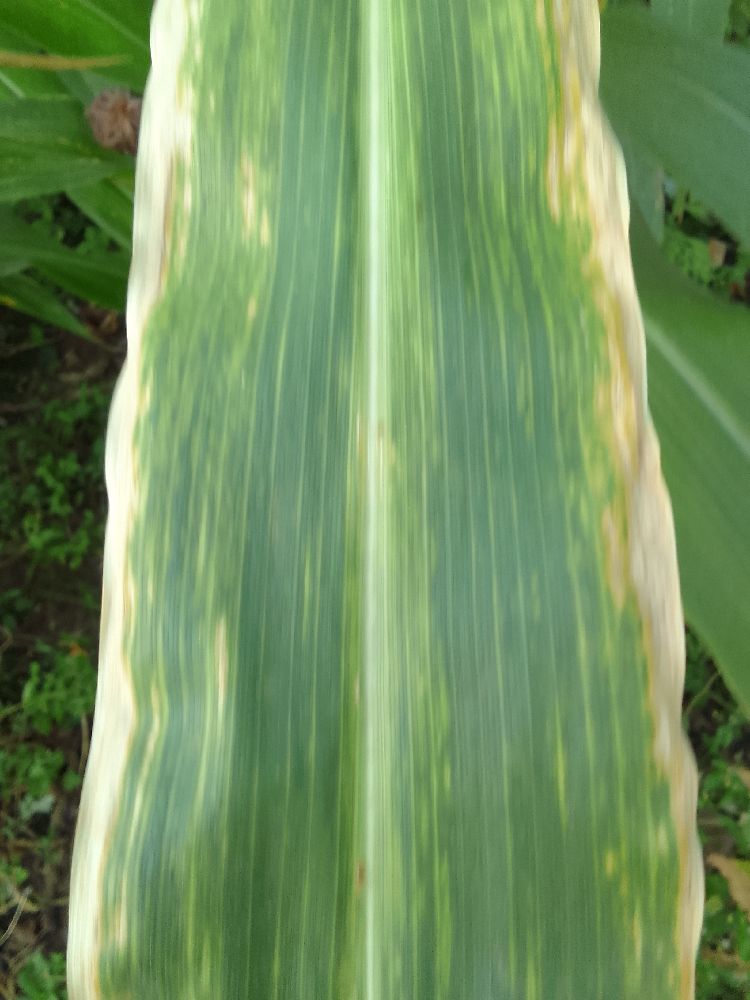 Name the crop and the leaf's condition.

maize, maize lethal necrosis
